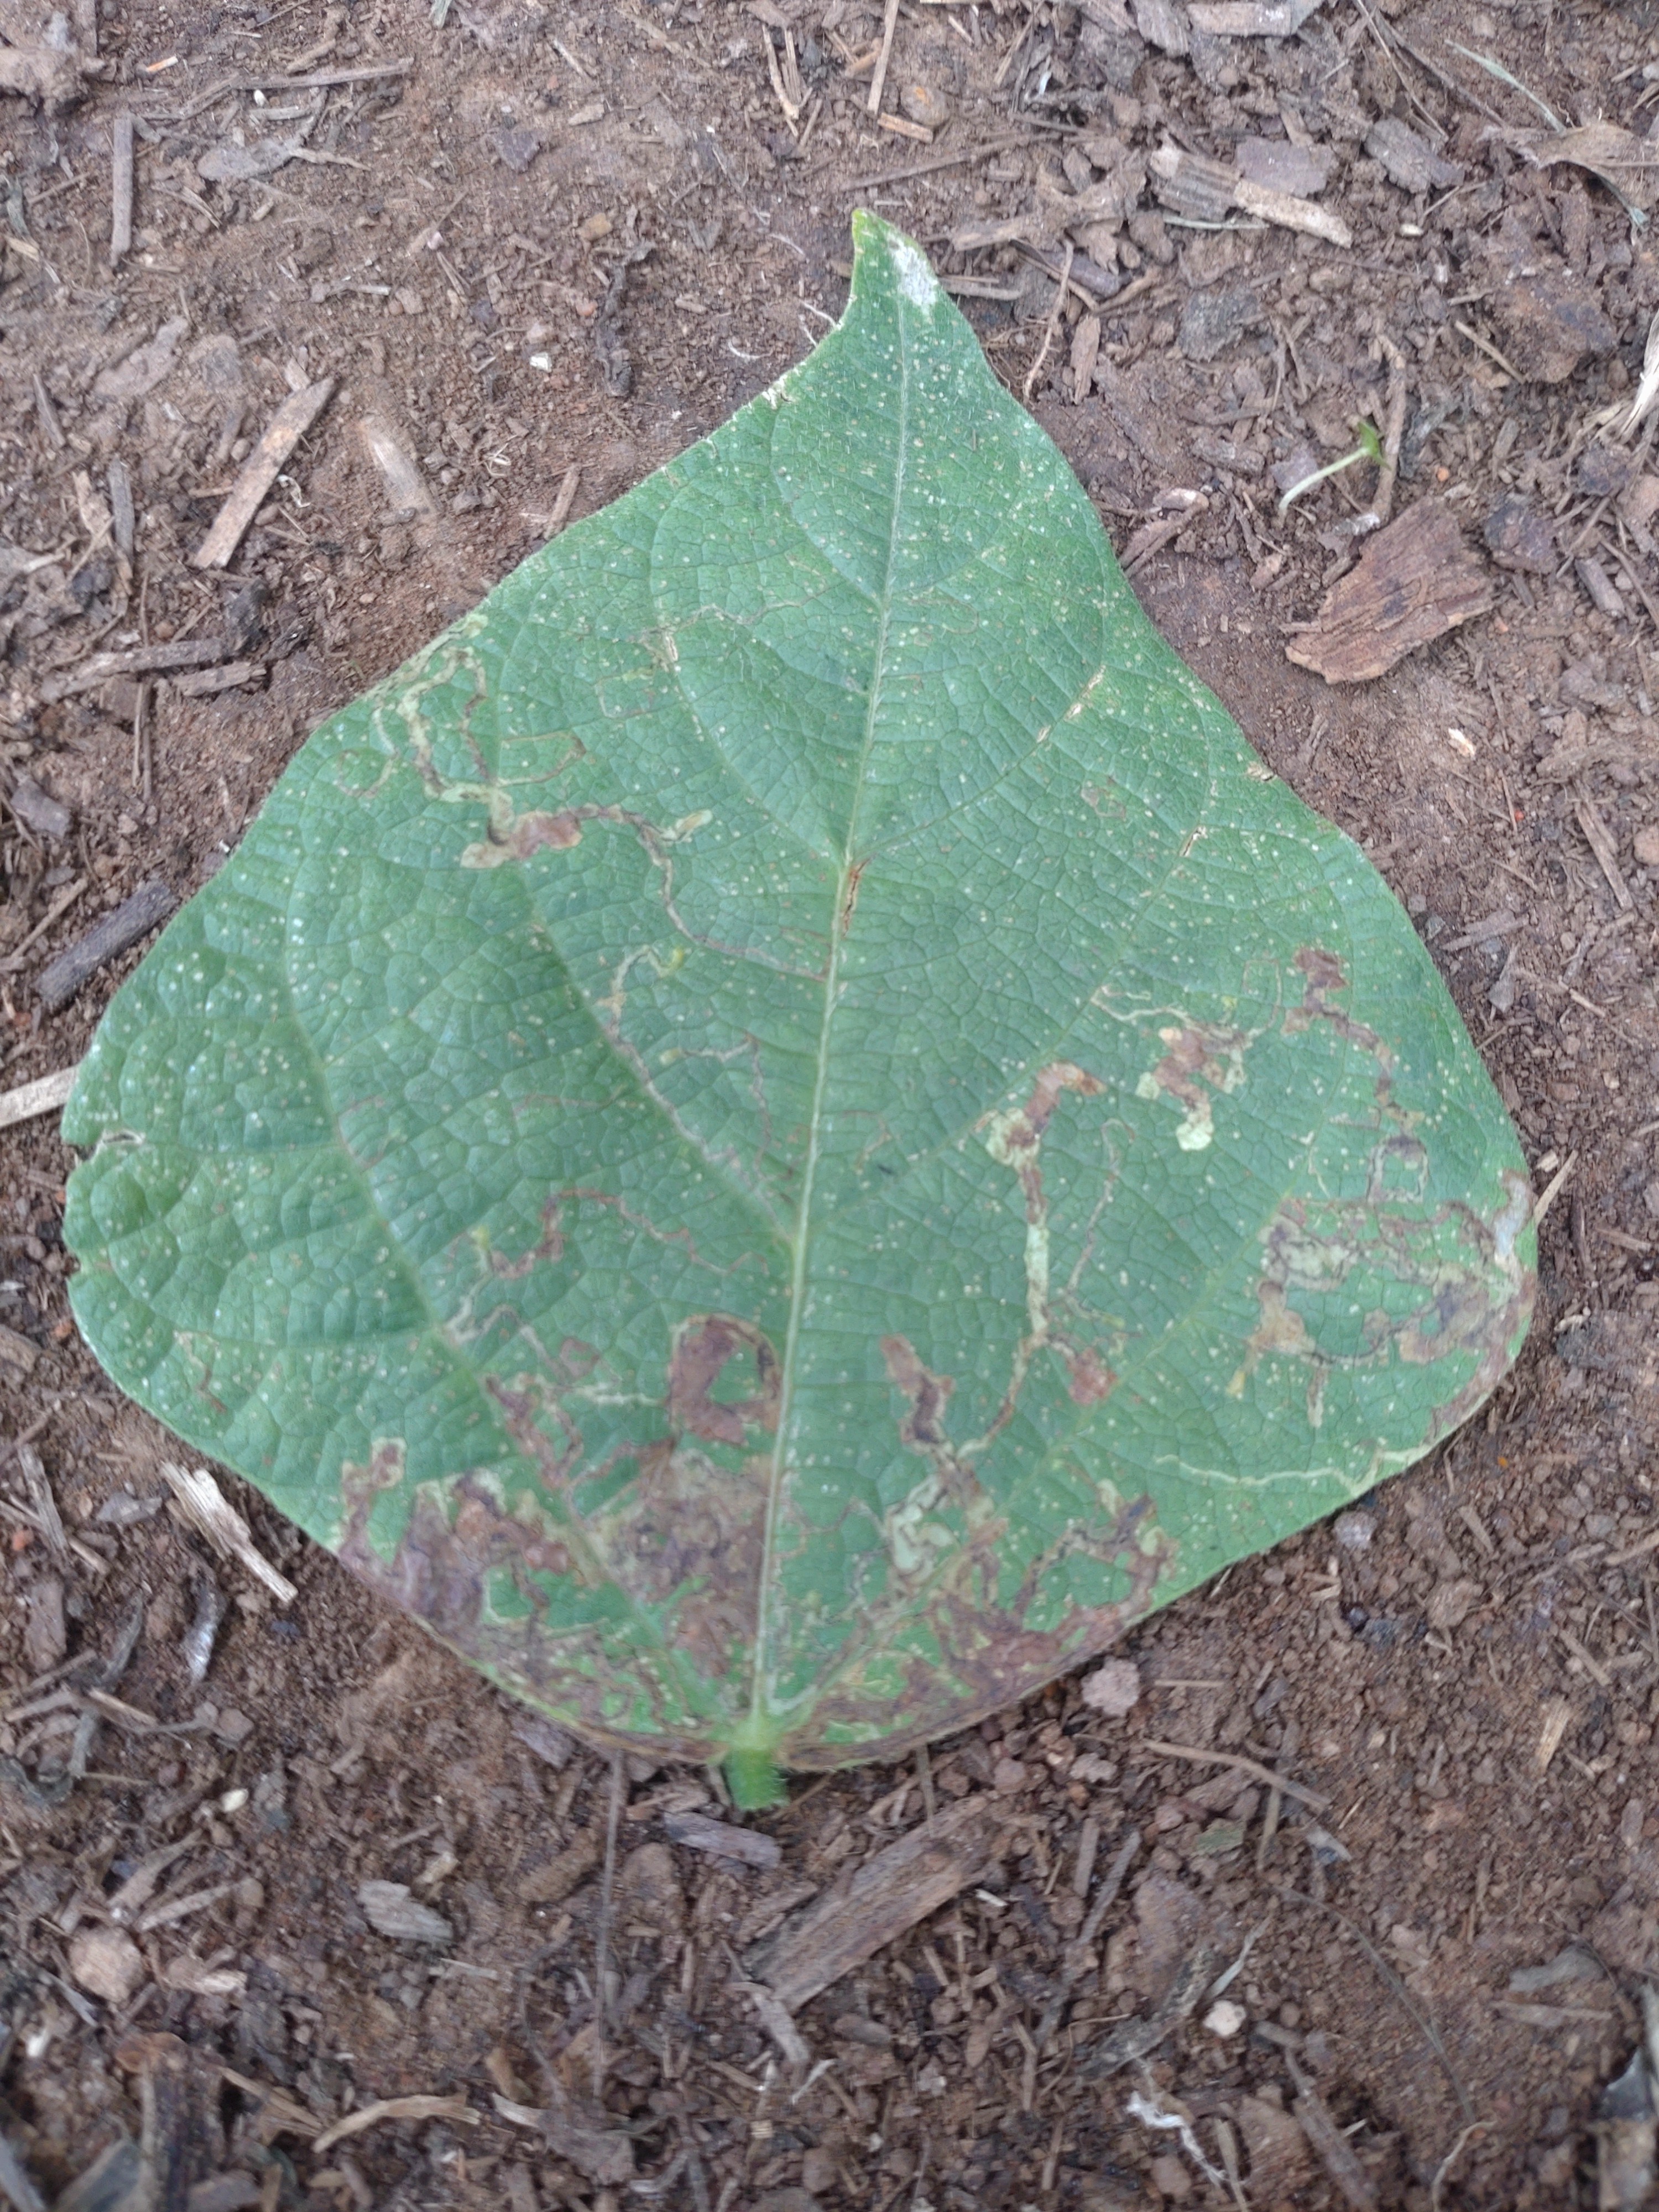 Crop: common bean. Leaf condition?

anthracnose
